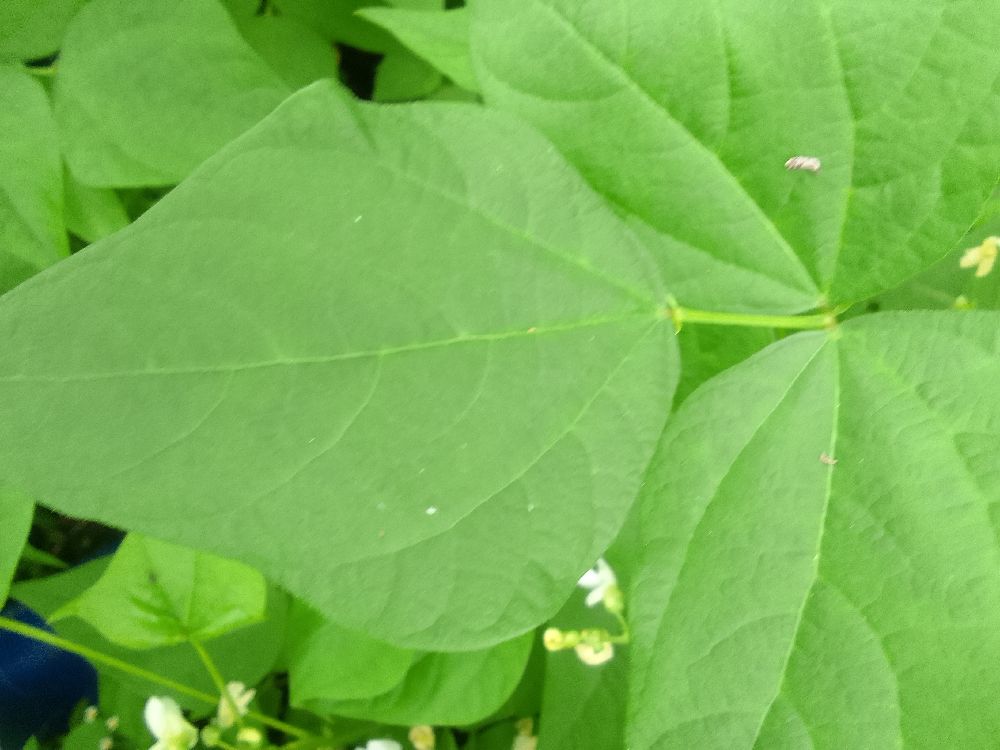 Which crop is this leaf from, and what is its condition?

common bean, healthy
